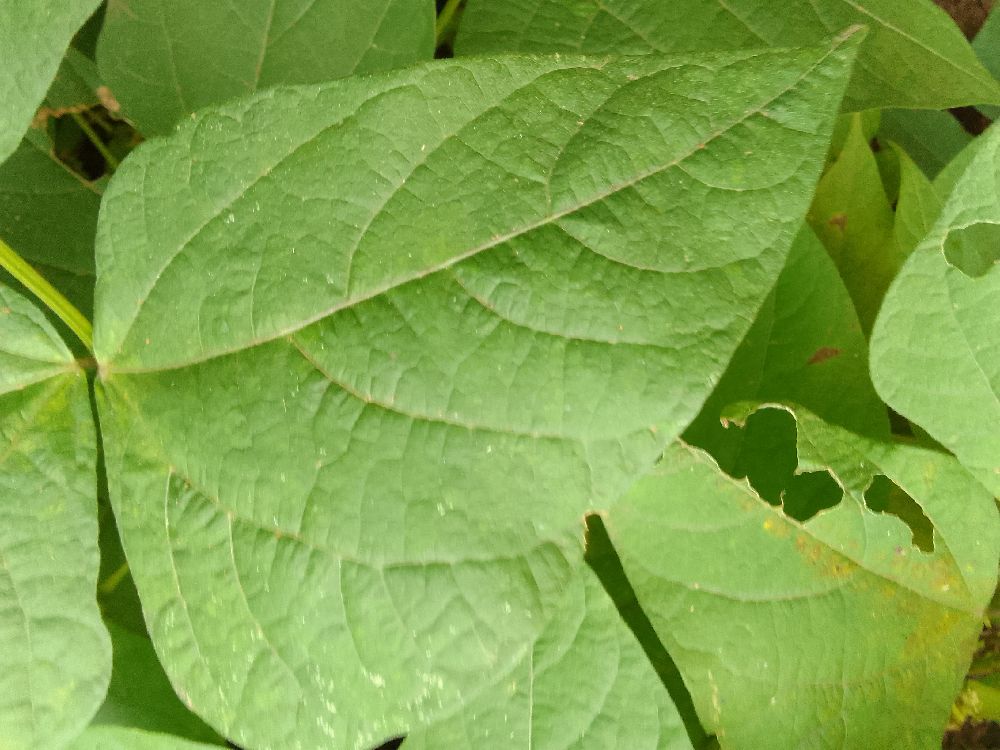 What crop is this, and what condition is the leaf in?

common bean, healthy
